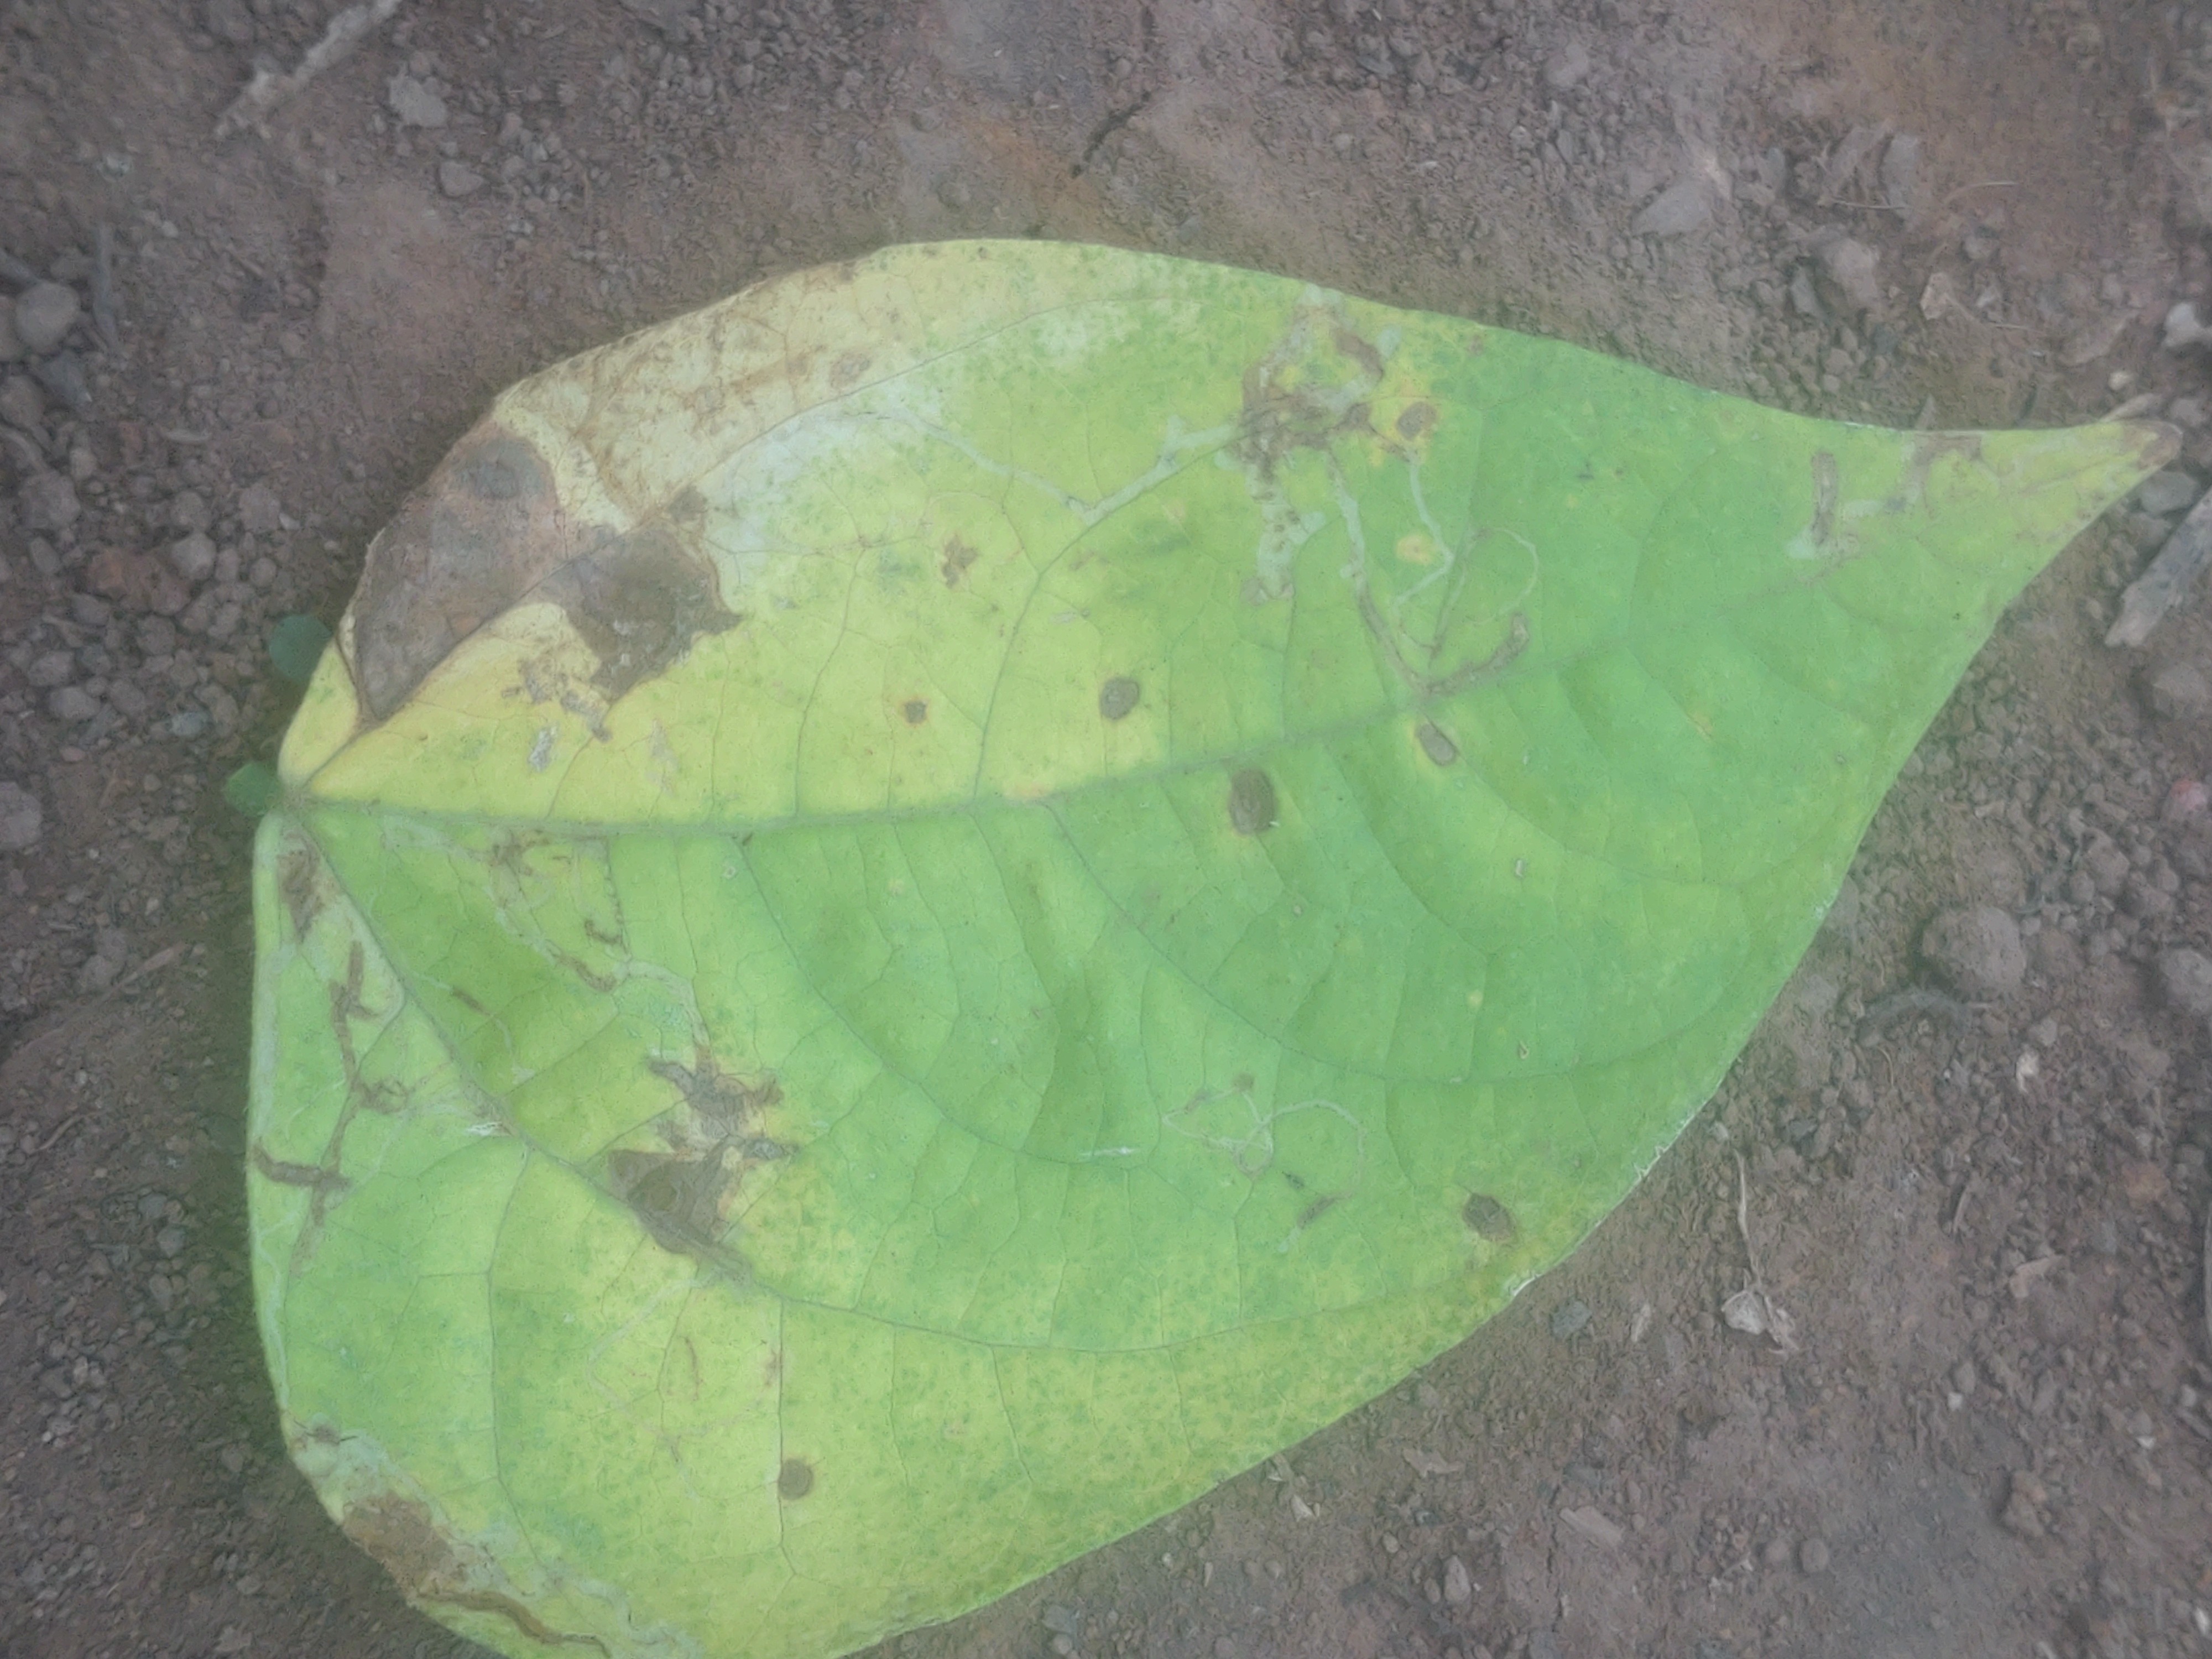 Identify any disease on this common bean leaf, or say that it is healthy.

anthracnose
